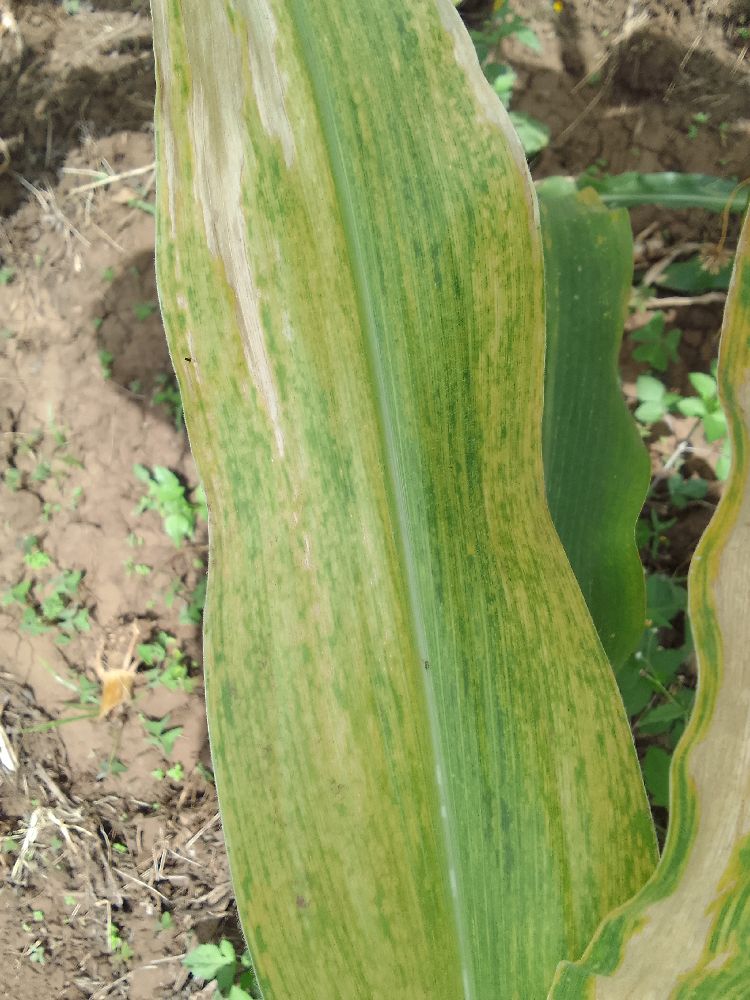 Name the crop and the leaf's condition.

maize, maize lethal necrosis
